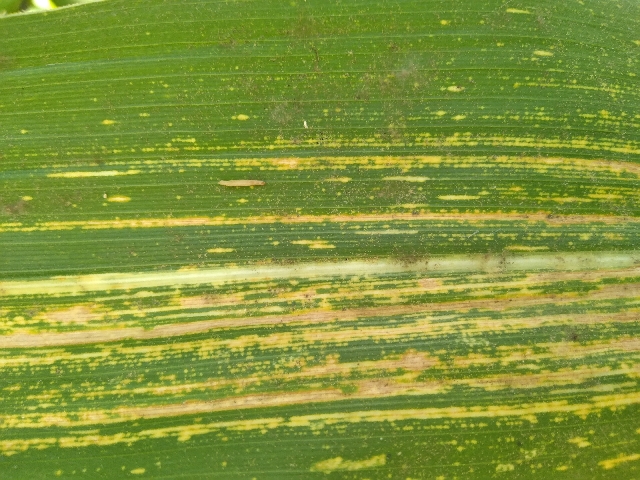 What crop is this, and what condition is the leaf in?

maize, maize streak virus
